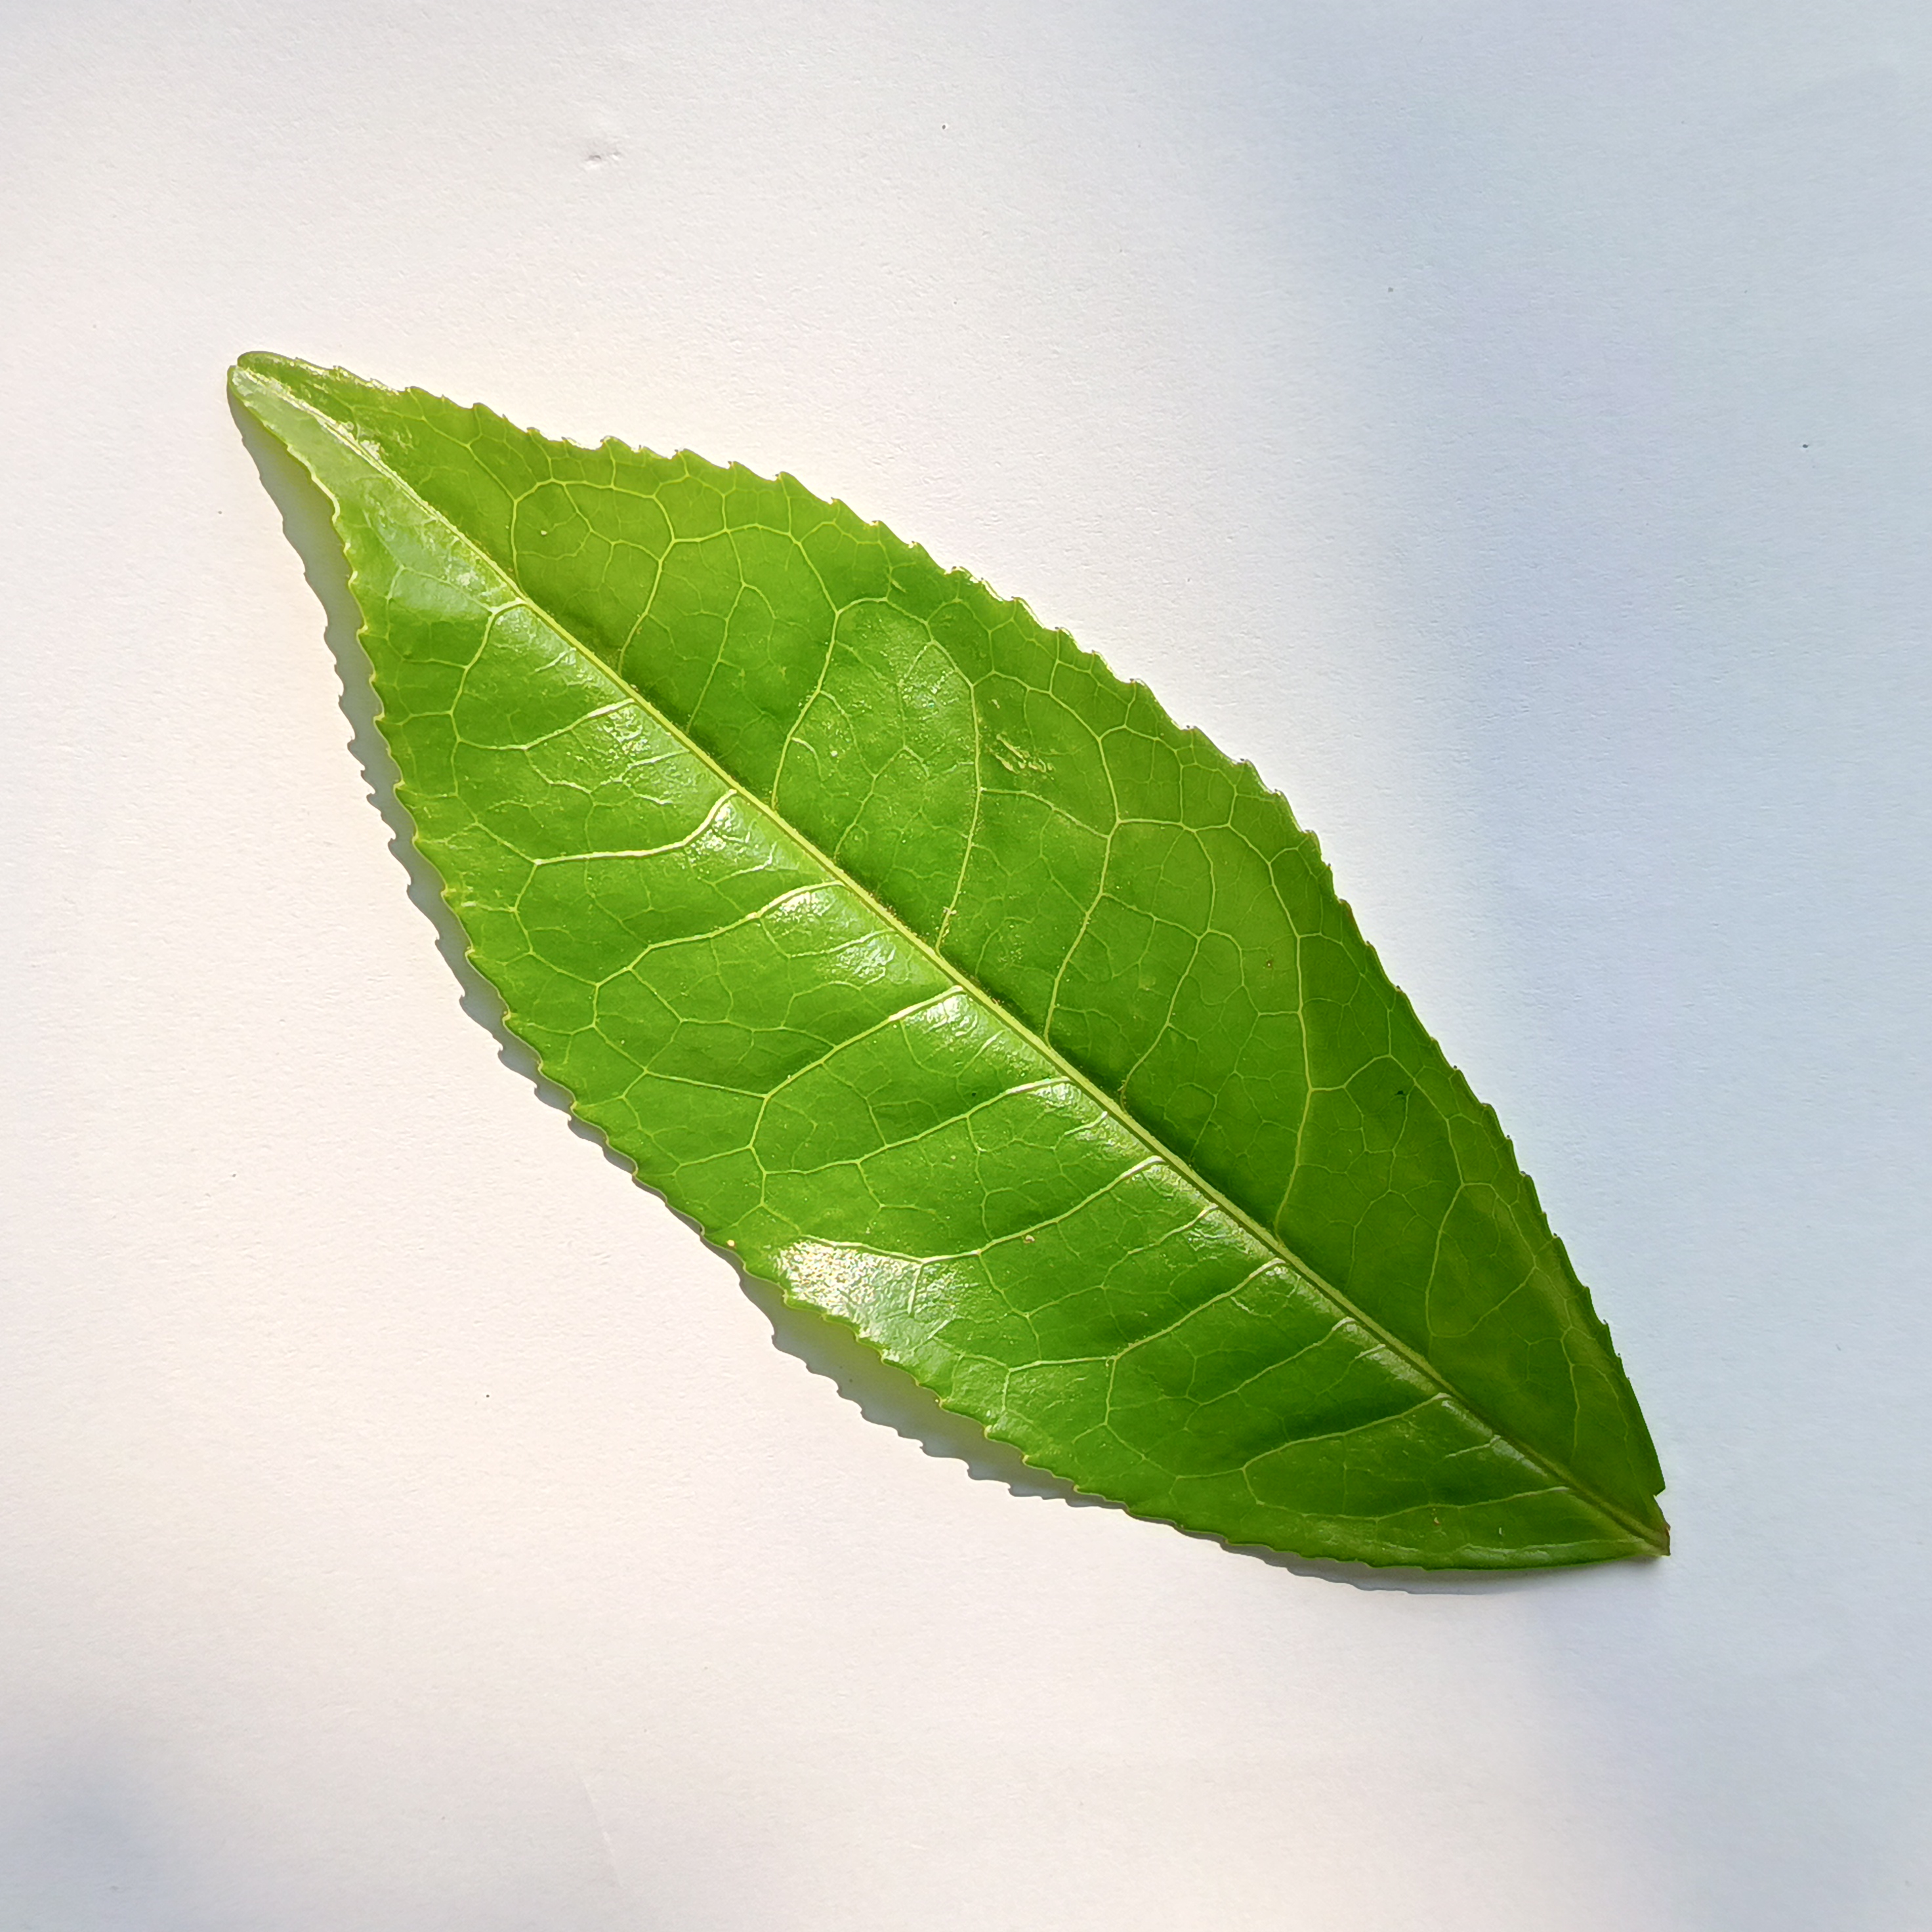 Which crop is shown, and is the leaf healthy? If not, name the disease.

tea, healthy
